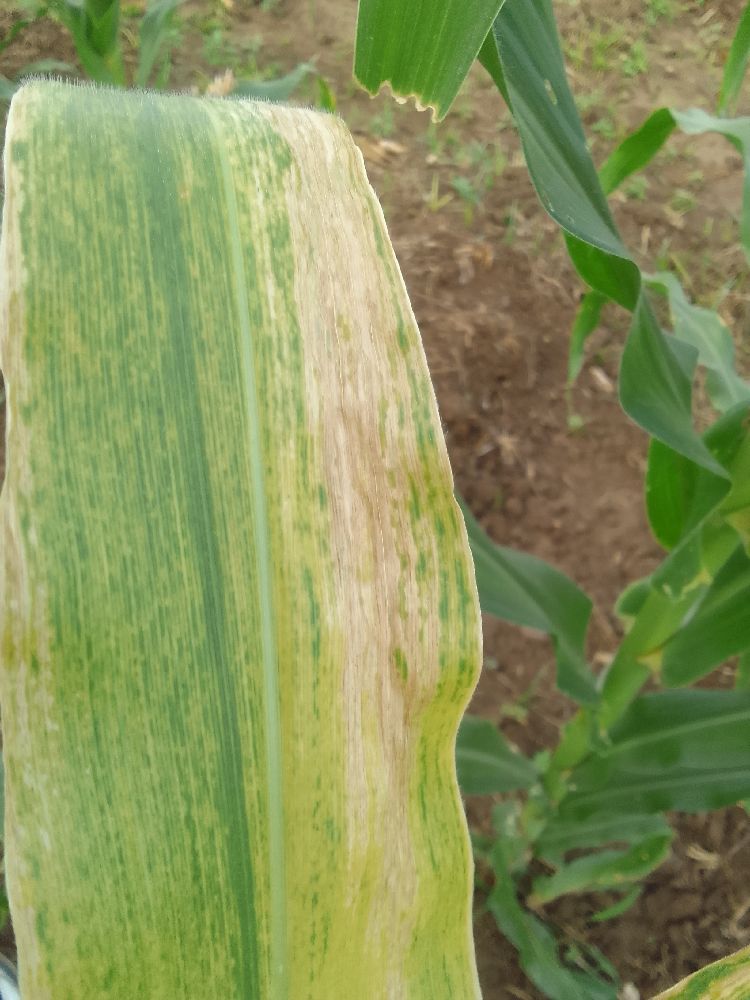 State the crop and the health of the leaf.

maize, maize lethal necrosis
